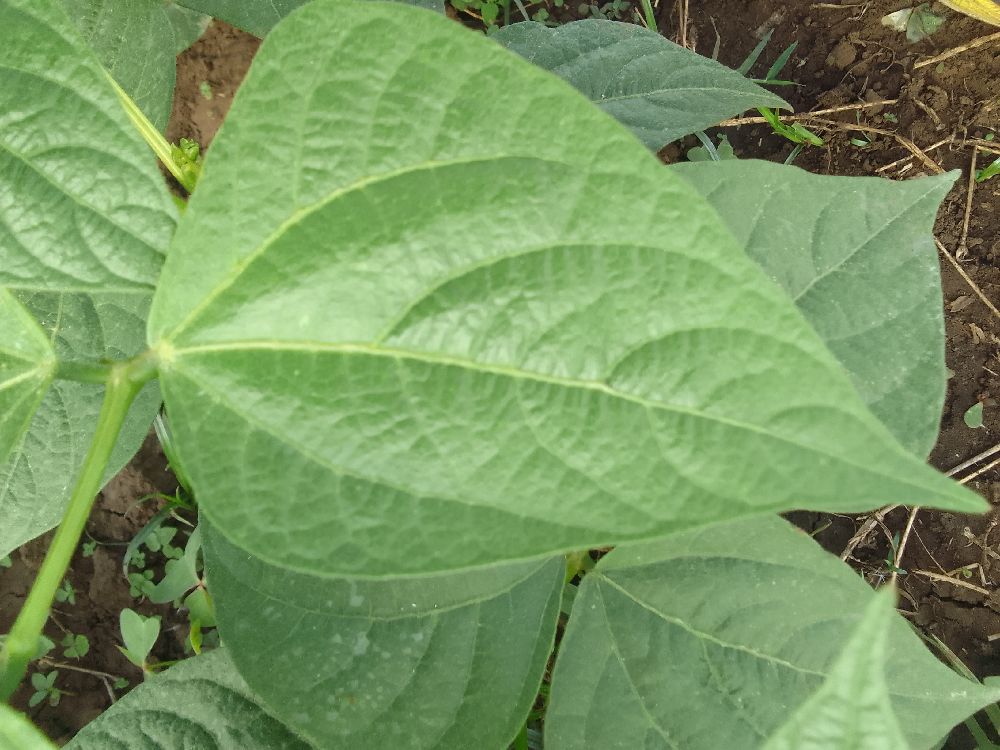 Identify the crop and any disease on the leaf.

common bean, healthy
